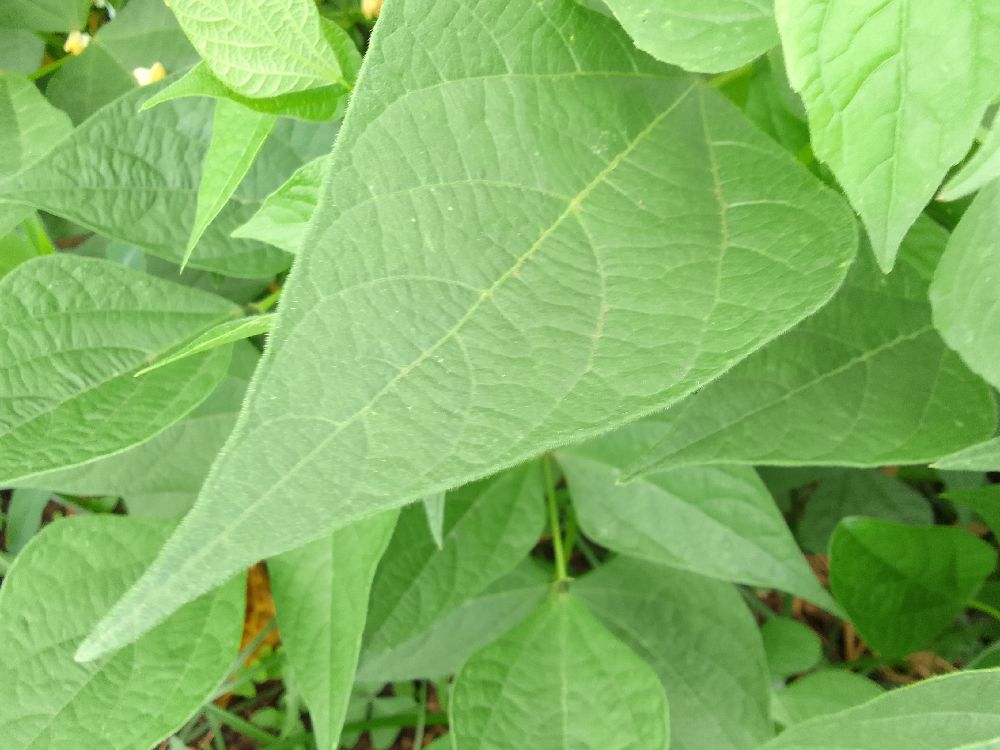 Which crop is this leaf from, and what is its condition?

common bean, healthy
